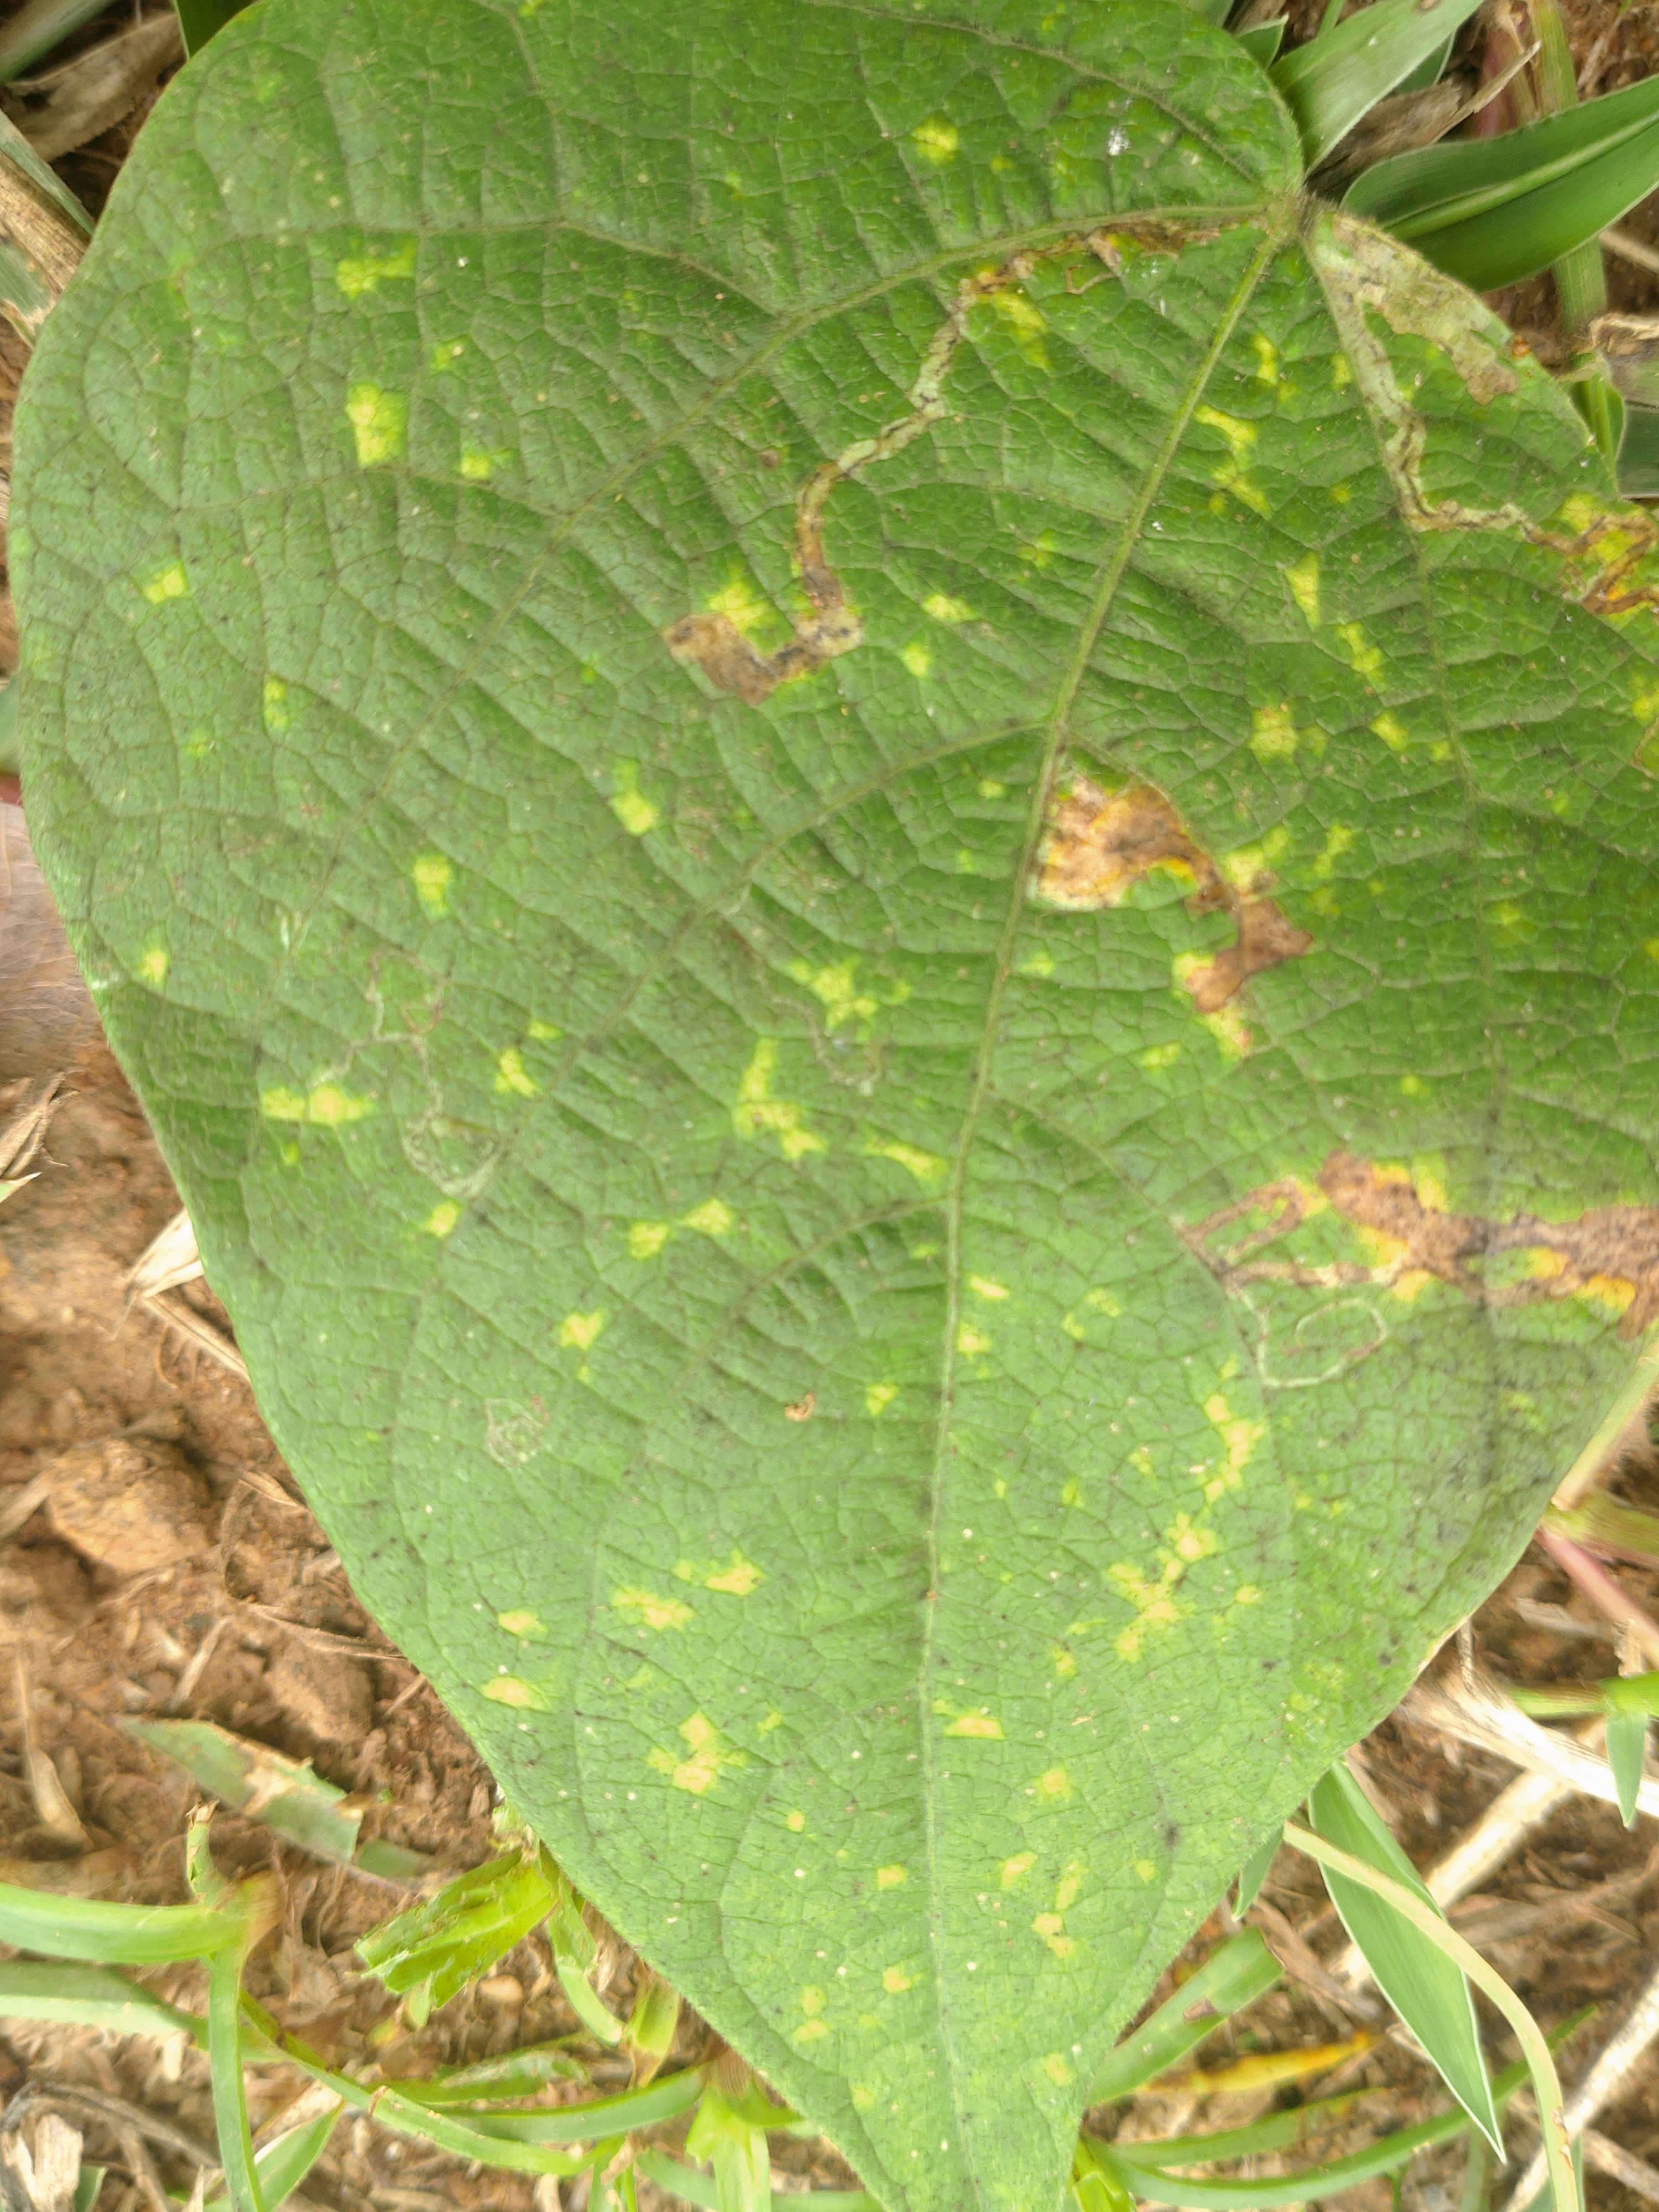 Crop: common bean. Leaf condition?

rust
